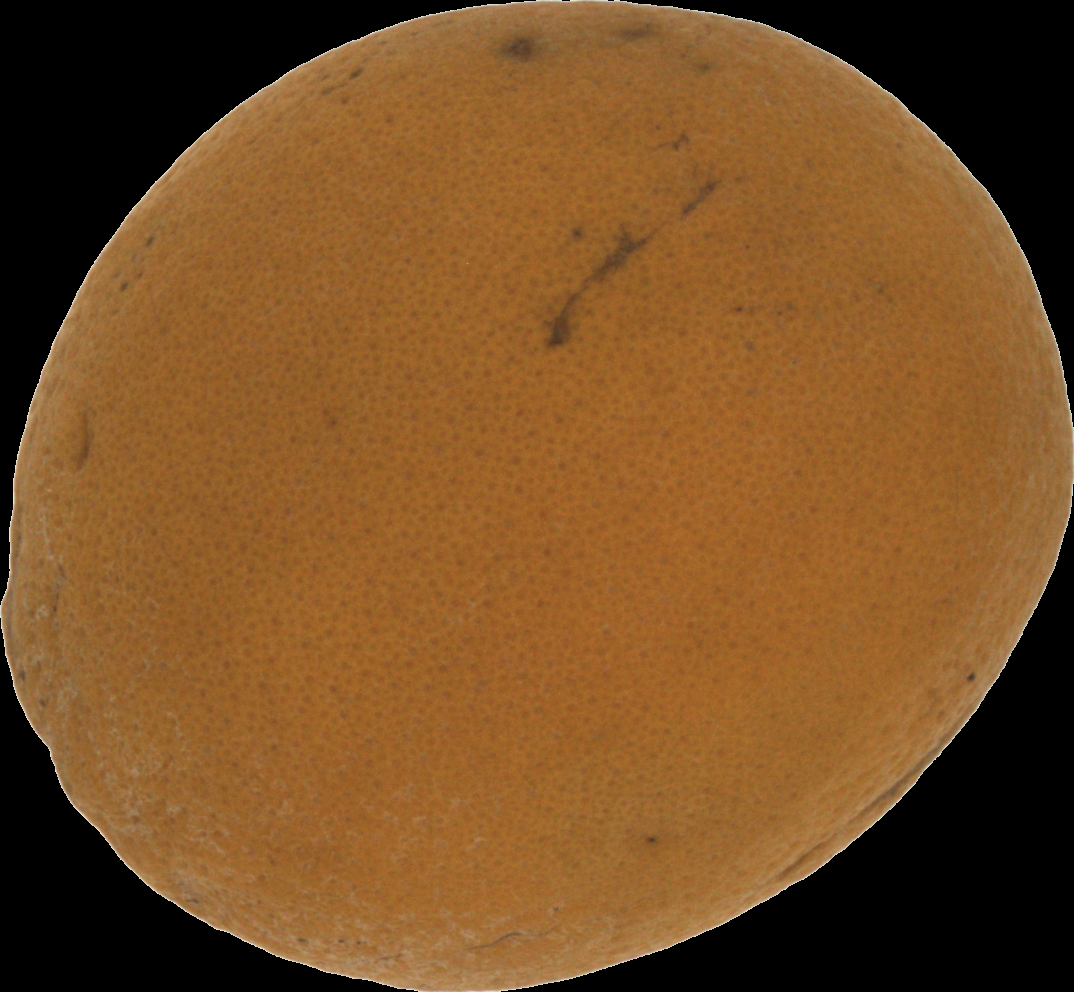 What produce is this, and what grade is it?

orange, bad
